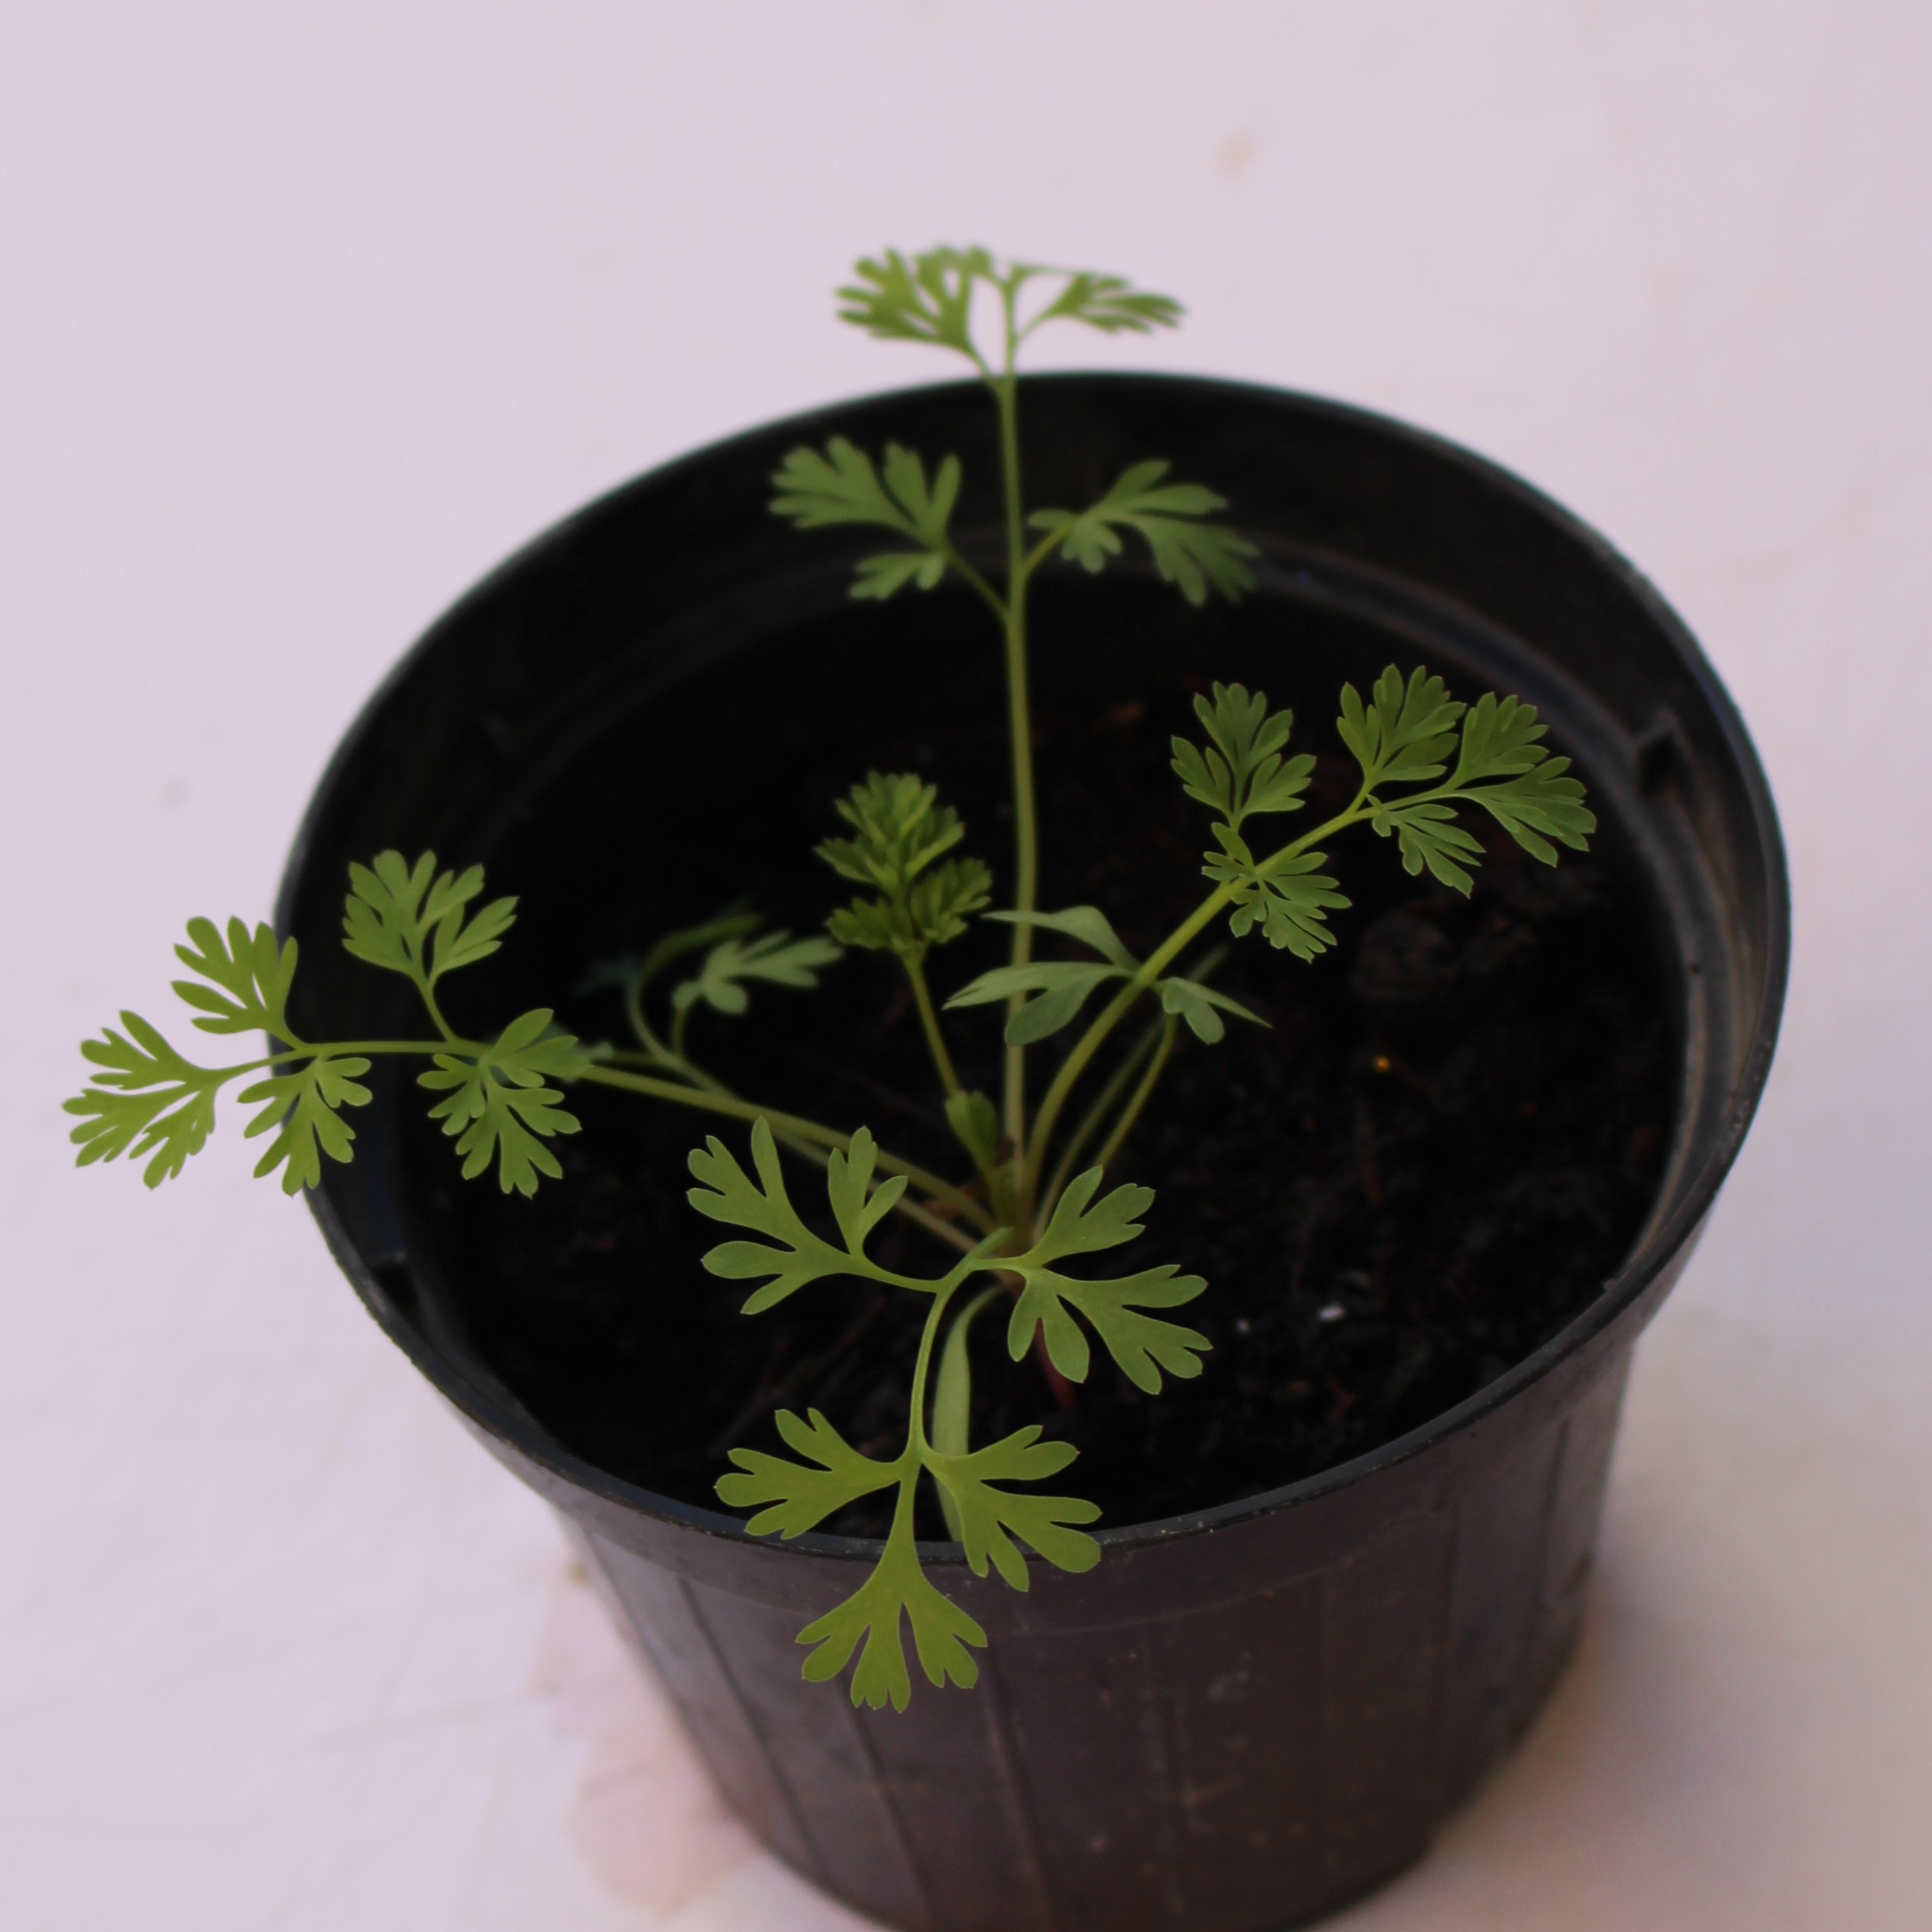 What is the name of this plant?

Fumaria officinalis
